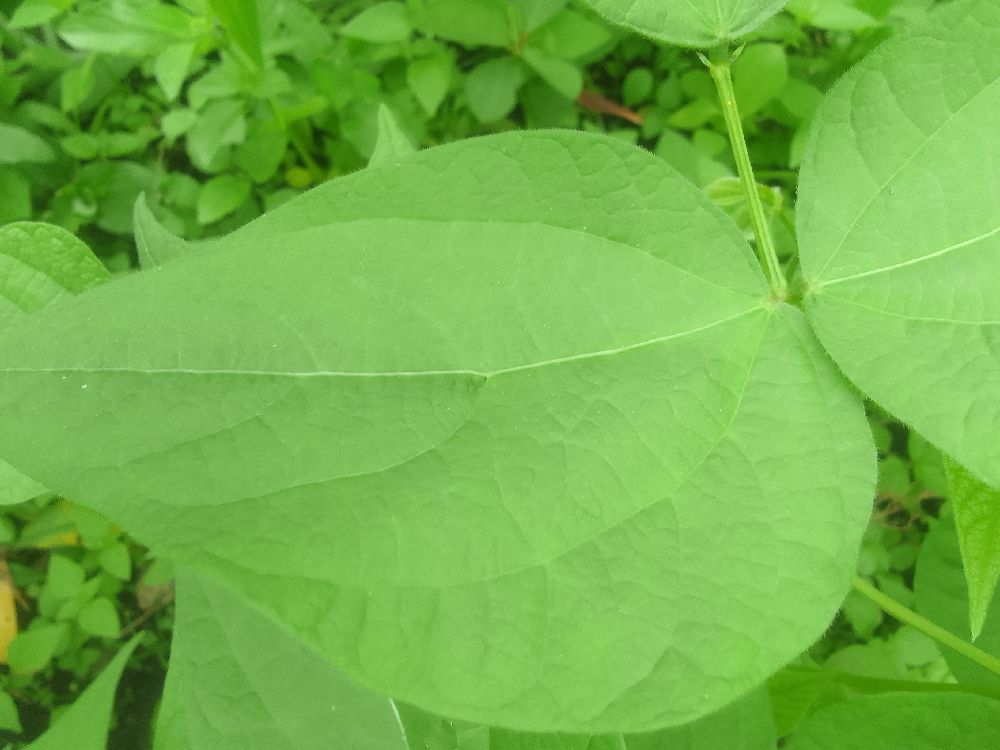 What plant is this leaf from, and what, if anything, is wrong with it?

common bean, healthy
